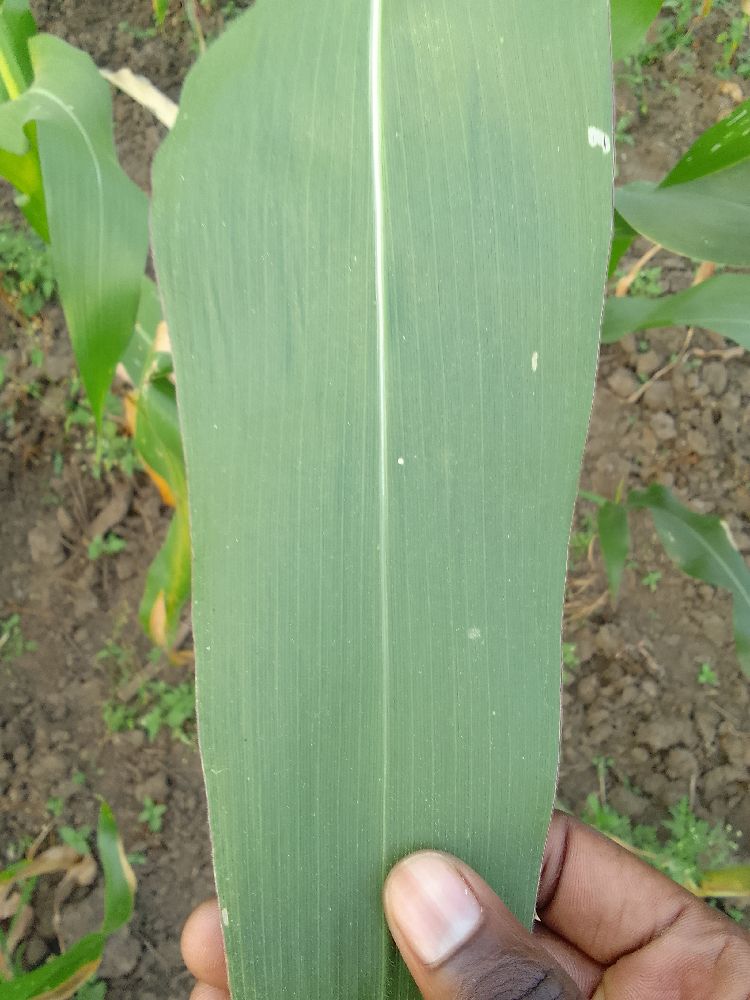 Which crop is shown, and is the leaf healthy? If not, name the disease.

maize, healthy
